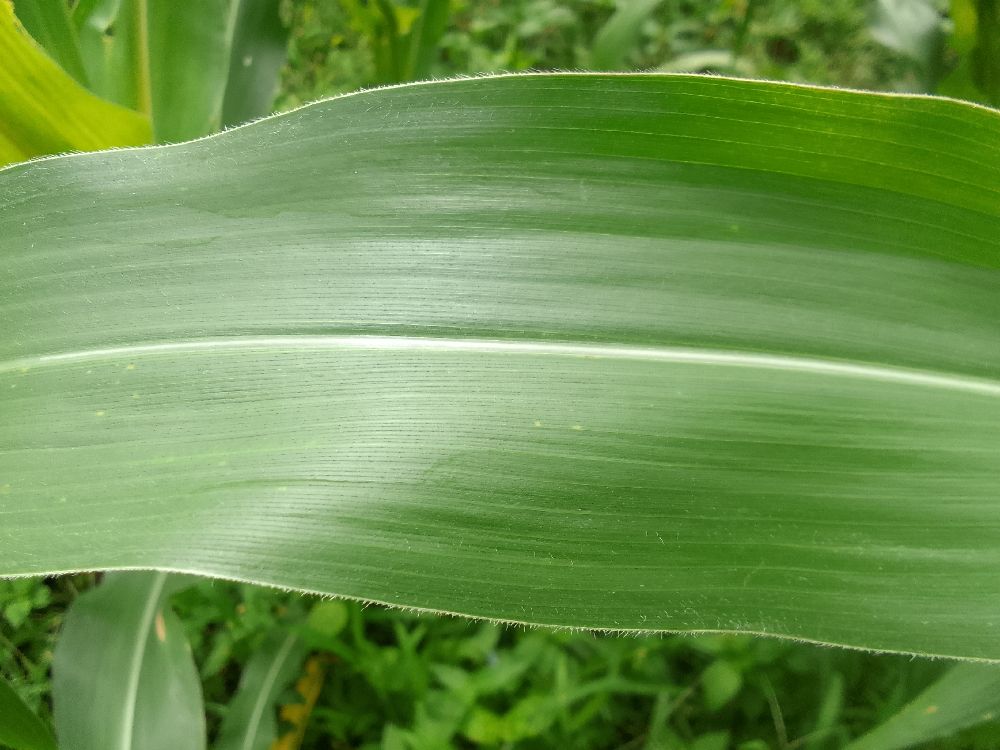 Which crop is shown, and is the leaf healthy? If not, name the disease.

maize, healthy
